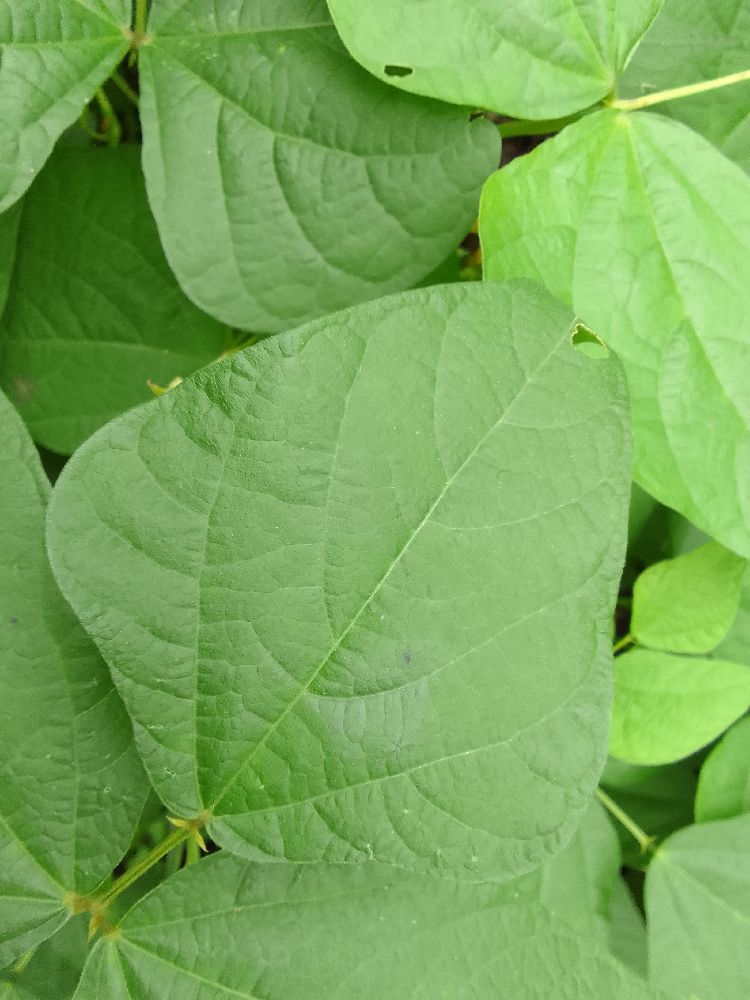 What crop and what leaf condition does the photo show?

common bean, healthy
